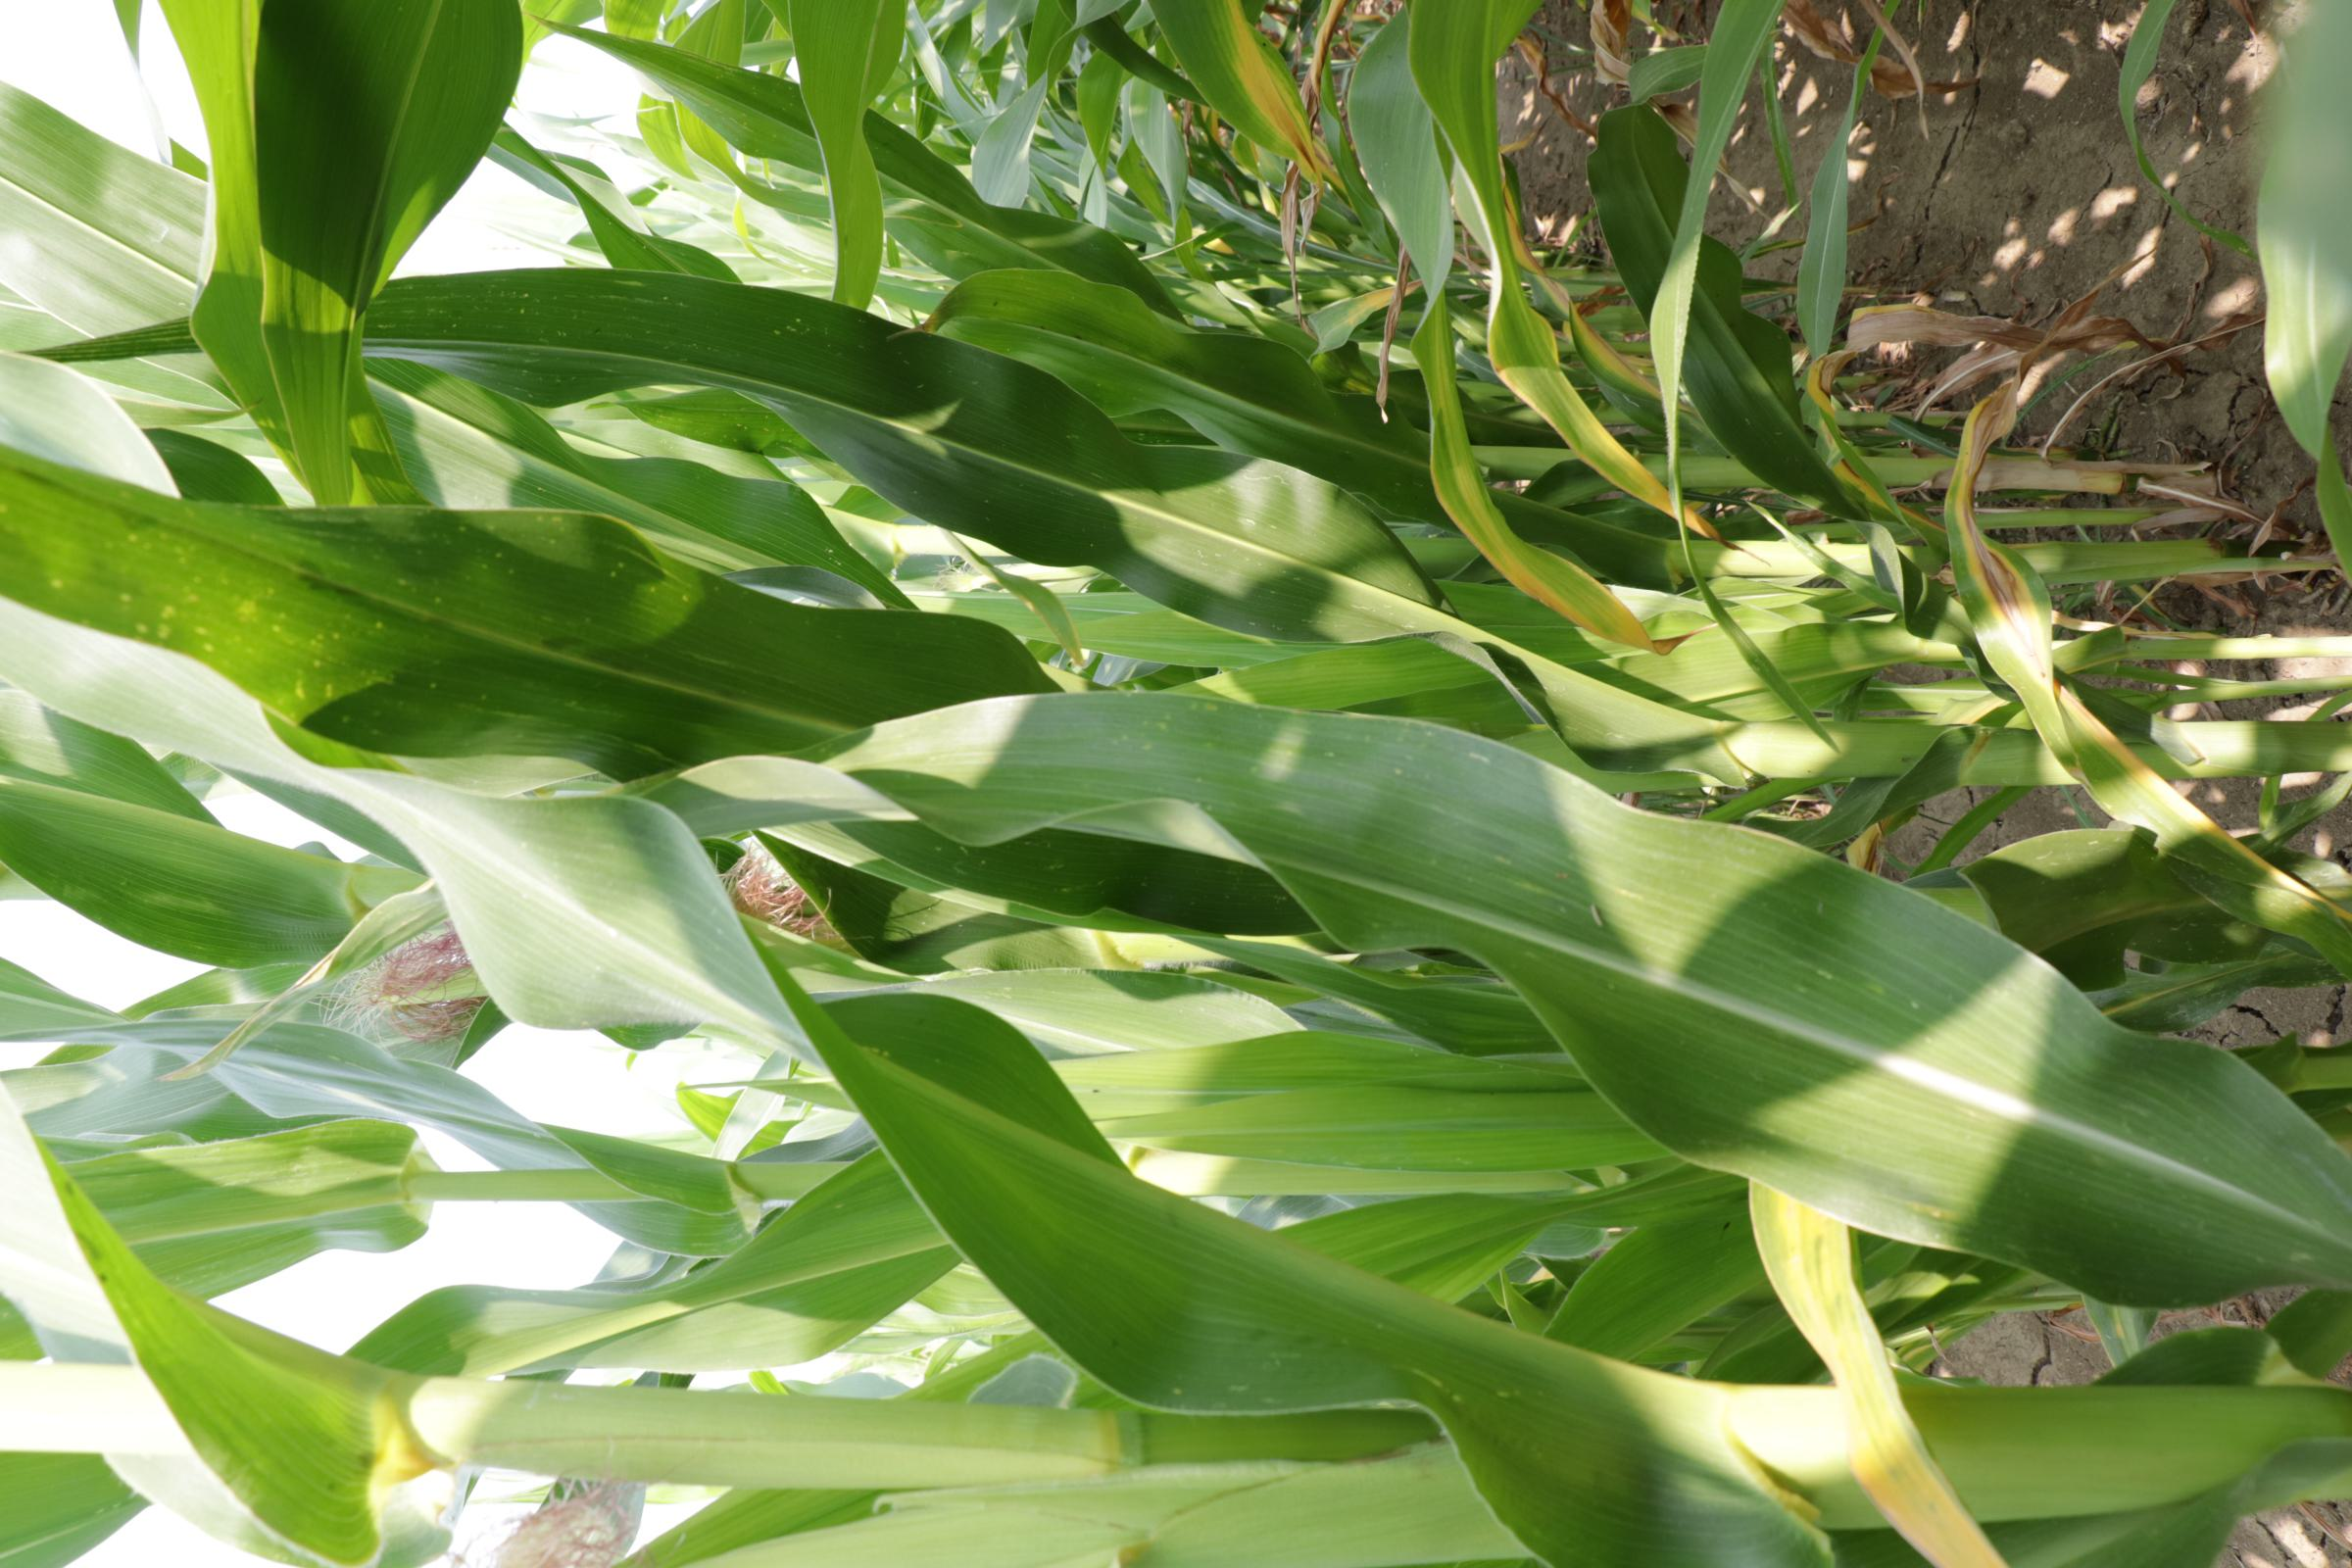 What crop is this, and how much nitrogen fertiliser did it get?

maize, full nitrogen fertilisation
